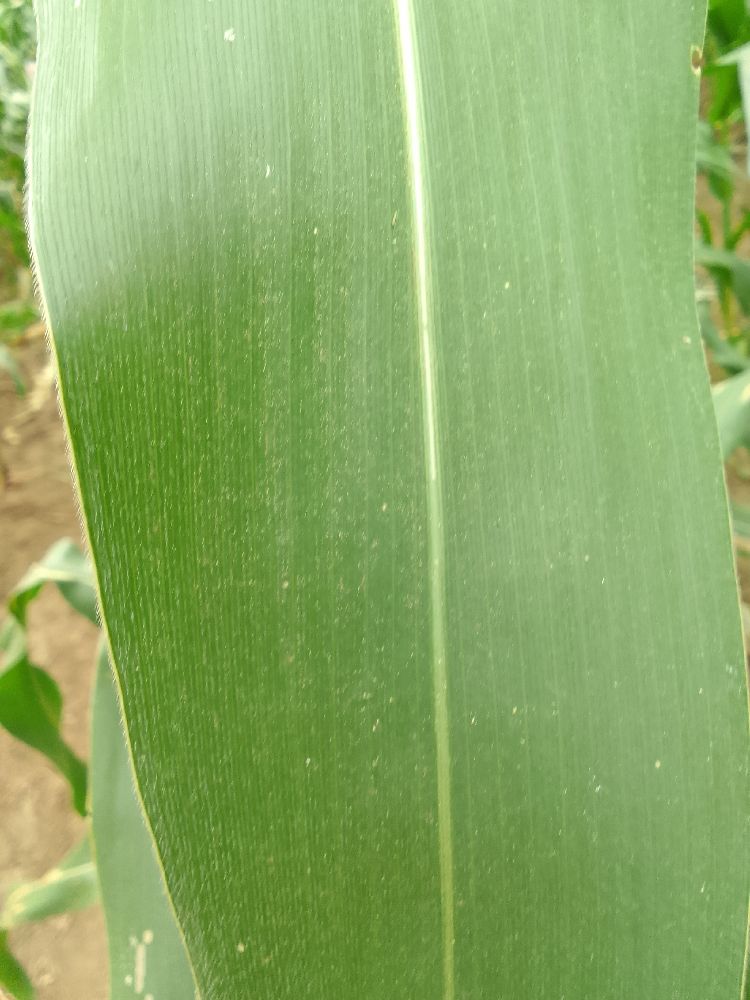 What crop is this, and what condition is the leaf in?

maize, healthy
